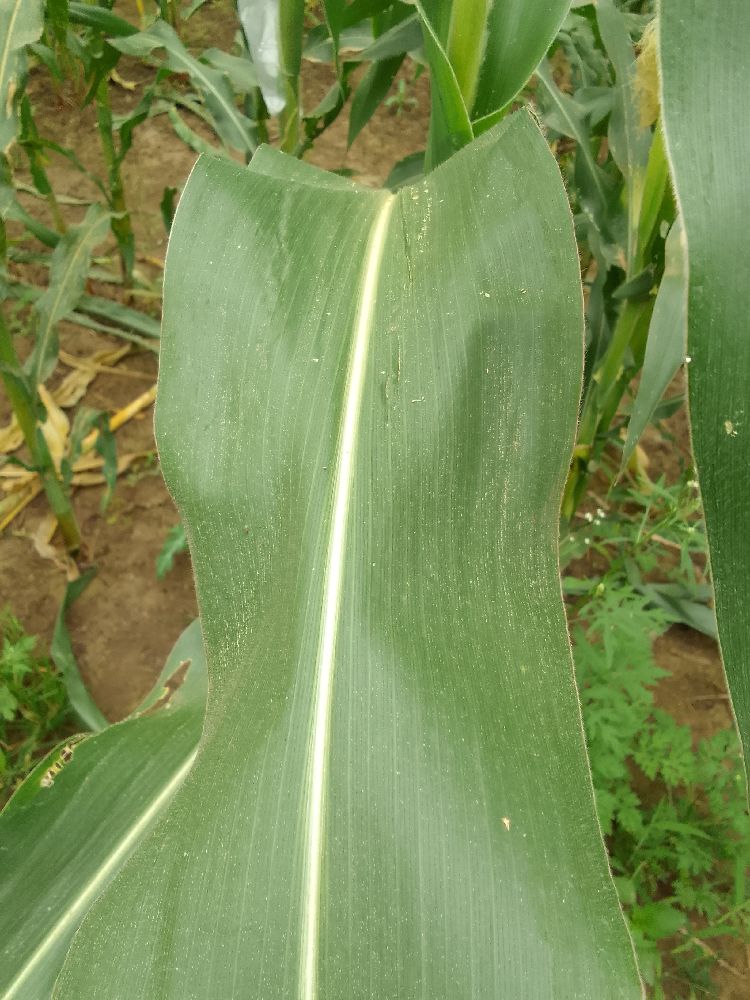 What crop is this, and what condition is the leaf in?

maize, healthy
